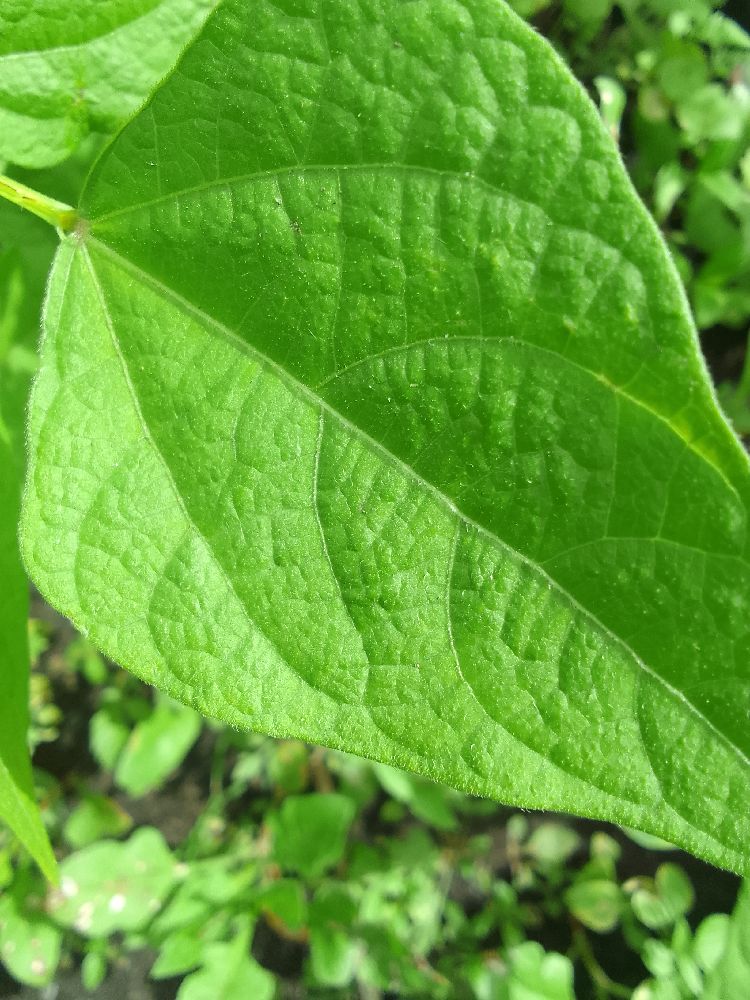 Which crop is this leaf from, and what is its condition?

common bean, healthy
